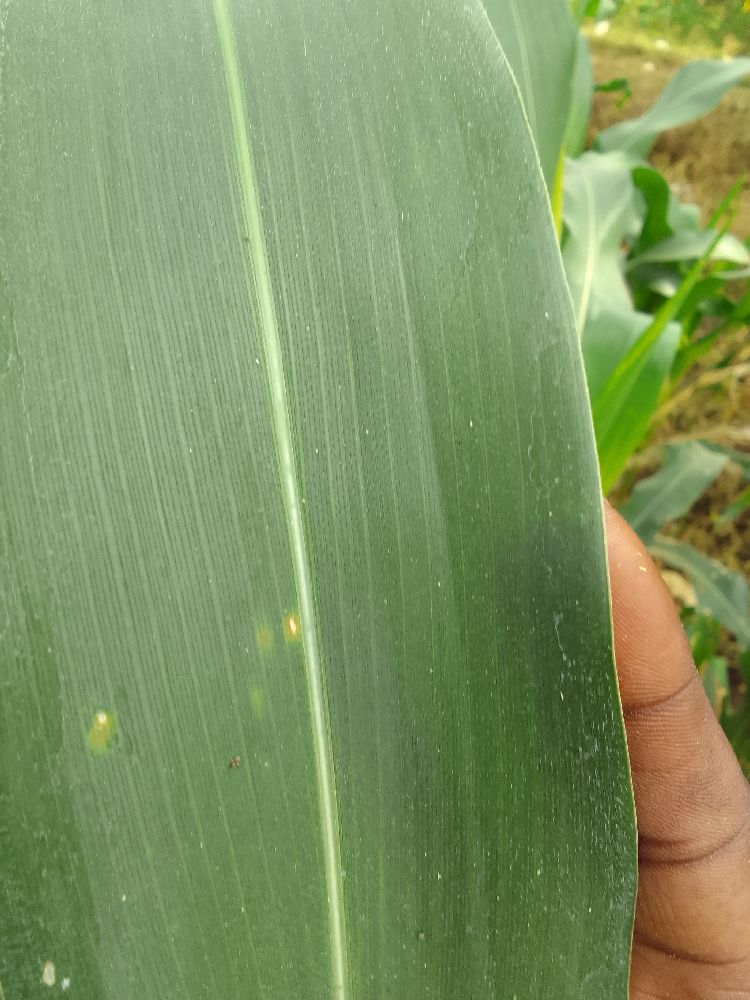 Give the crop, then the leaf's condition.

maize, healthy
